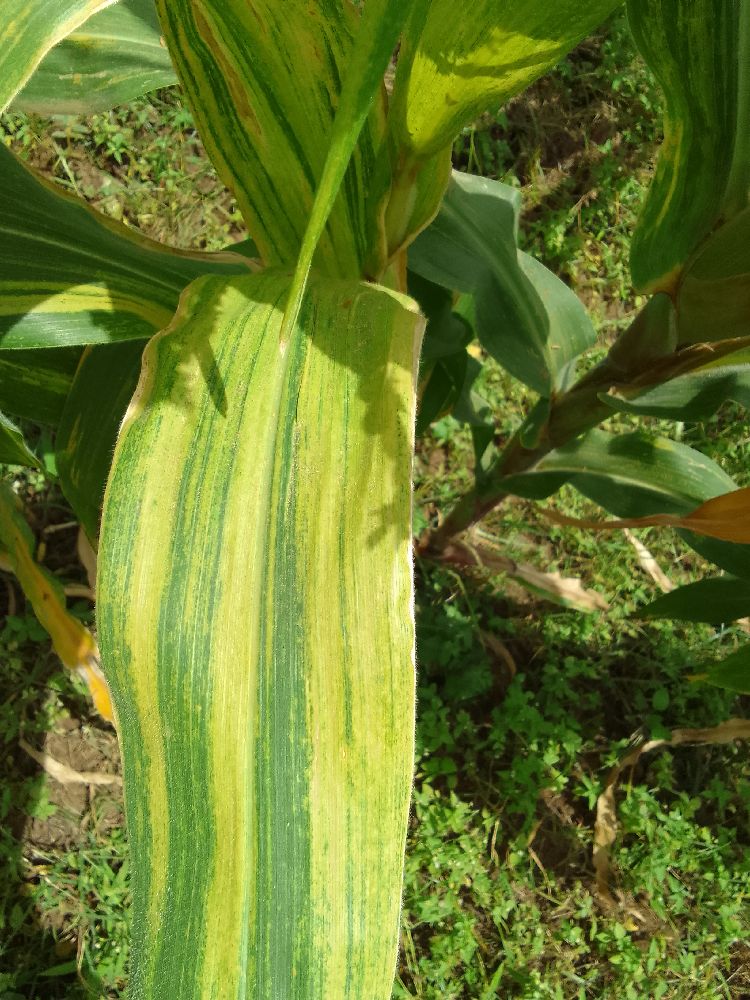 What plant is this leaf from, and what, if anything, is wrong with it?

maize, maize lethal necrosis
